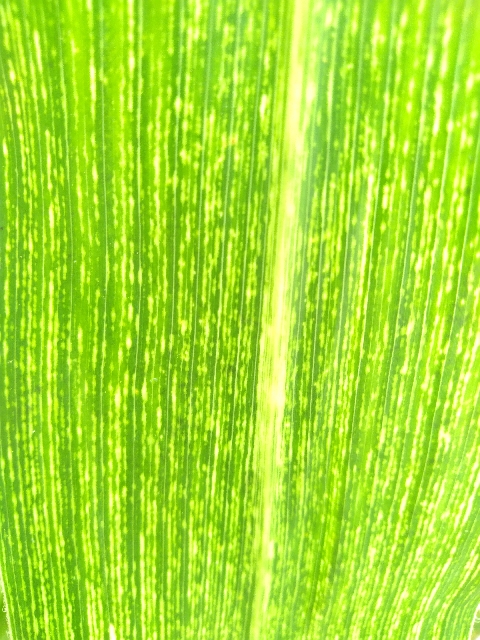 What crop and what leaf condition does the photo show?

maize, maize streak virus
